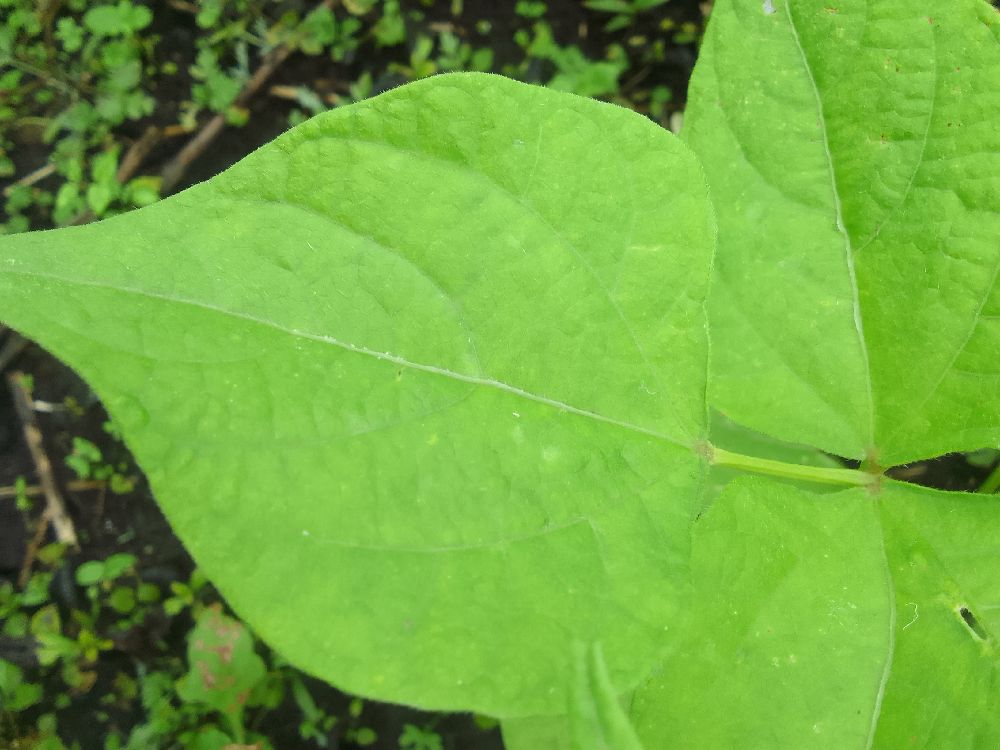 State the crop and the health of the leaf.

common bean, healthy
